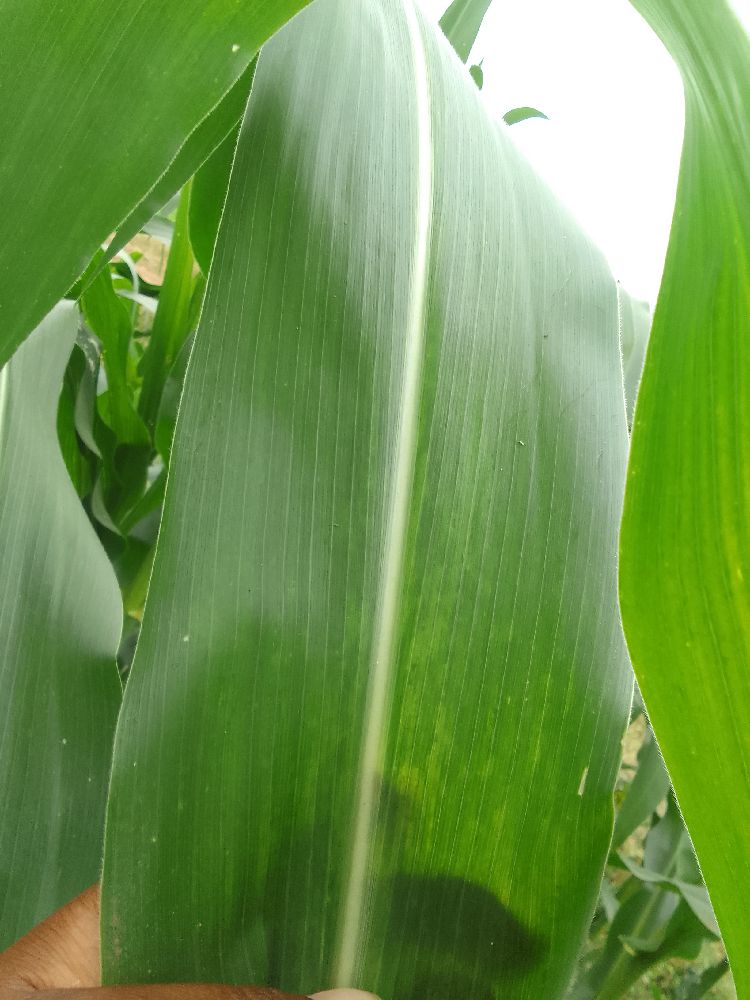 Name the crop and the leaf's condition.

maize, healthy
